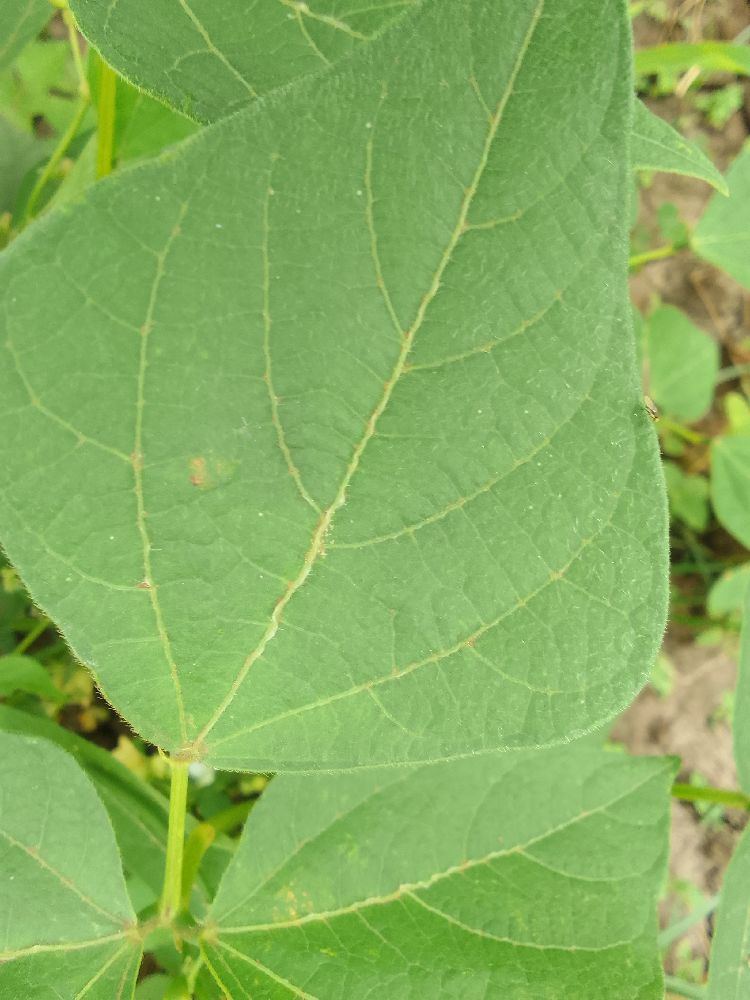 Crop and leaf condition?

common bean, healthy
